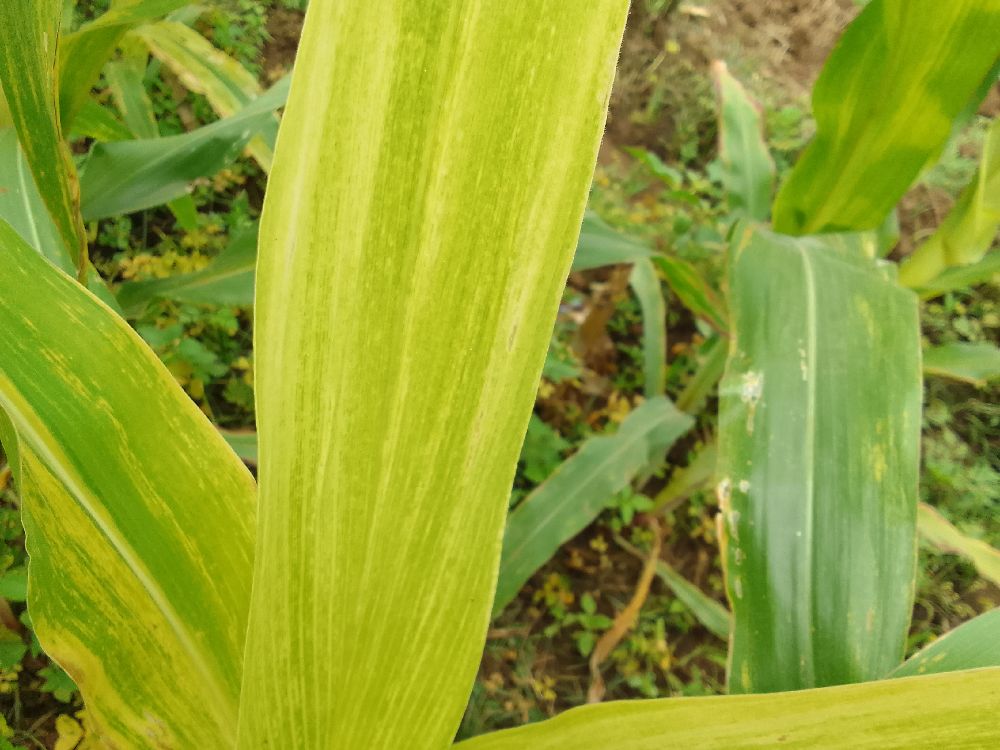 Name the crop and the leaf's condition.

maize, maize lethal necrosis
